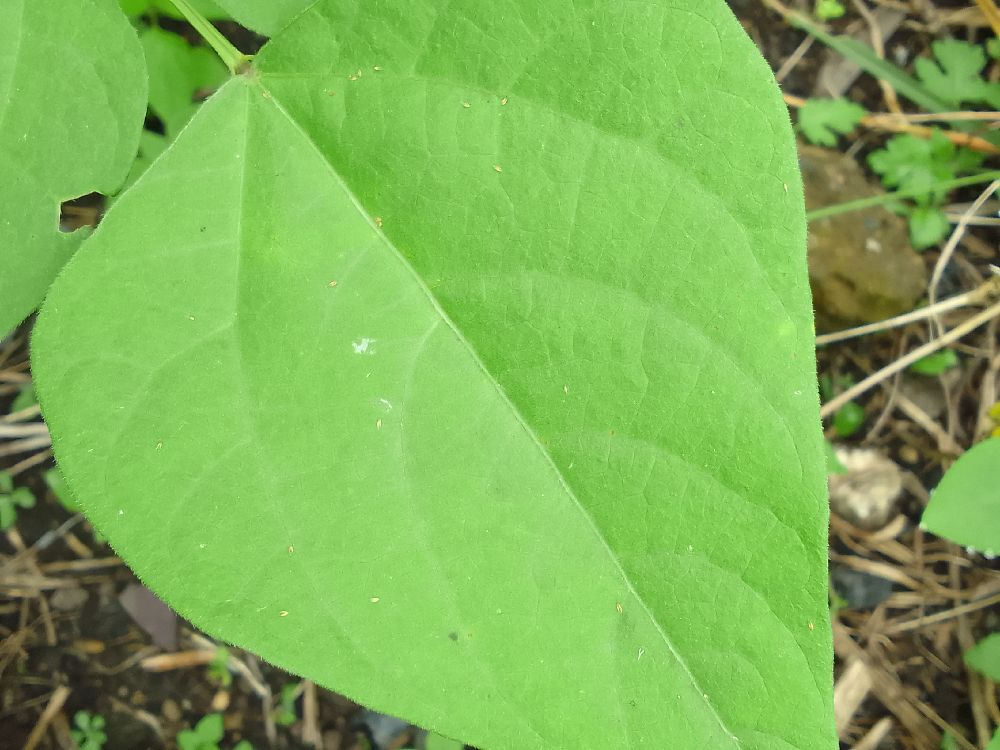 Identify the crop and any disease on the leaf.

common bean, healthy
